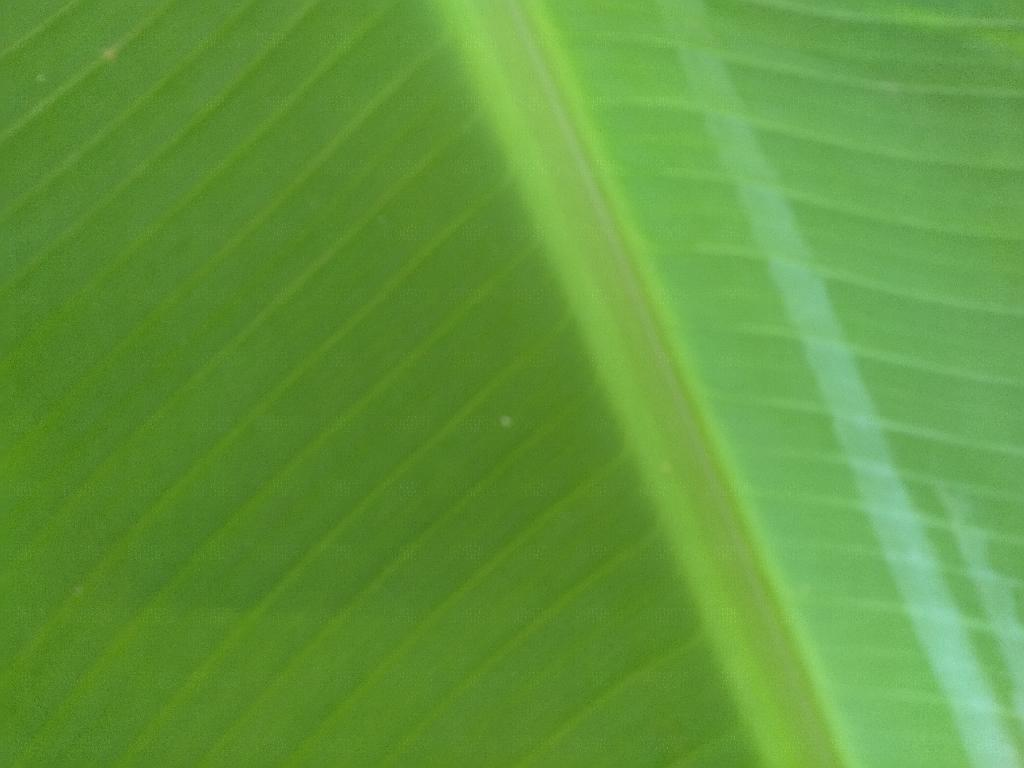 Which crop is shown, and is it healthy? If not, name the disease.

banana, healthy
